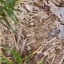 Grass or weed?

grass
